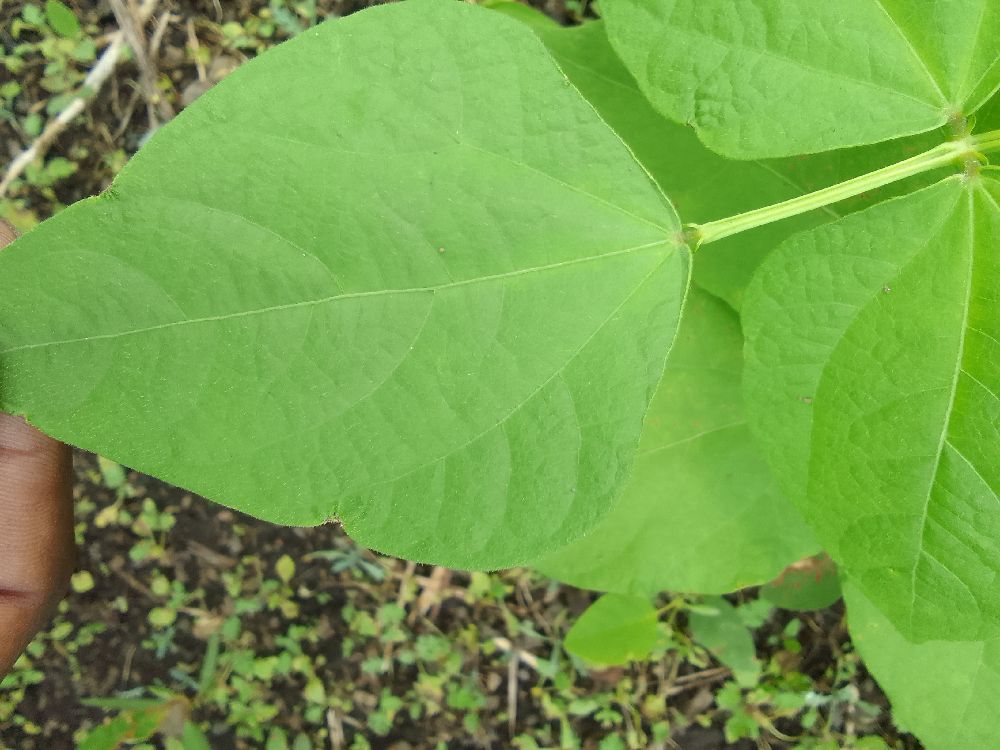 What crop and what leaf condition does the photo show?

common bean, healthy
